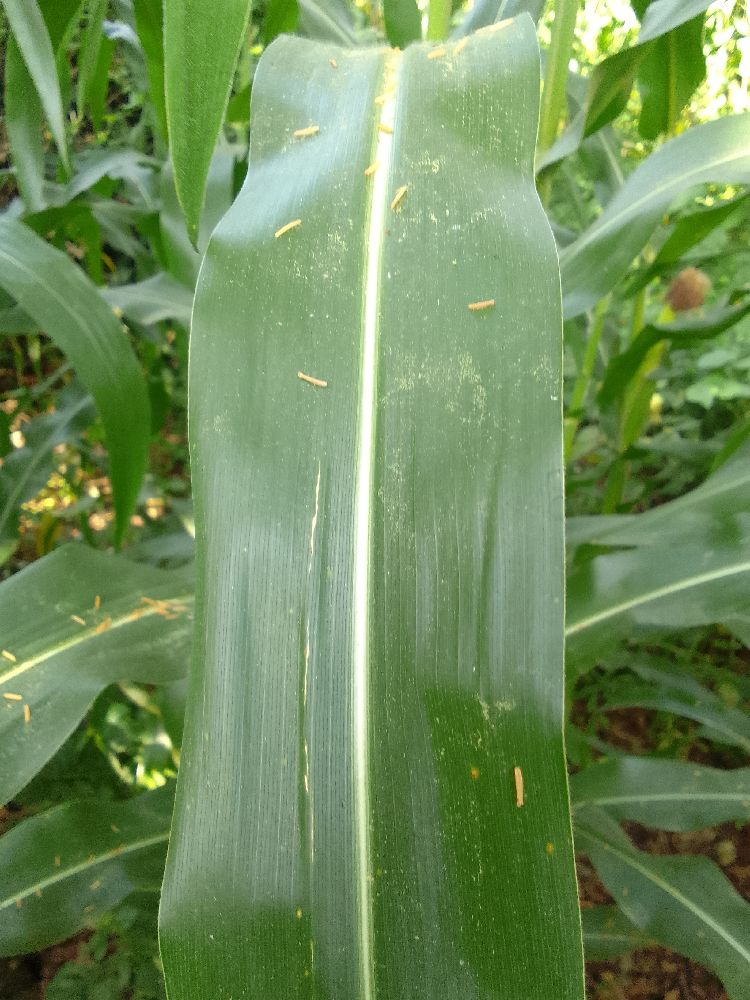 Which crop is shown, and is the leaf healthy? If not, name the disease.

maize, healthy
